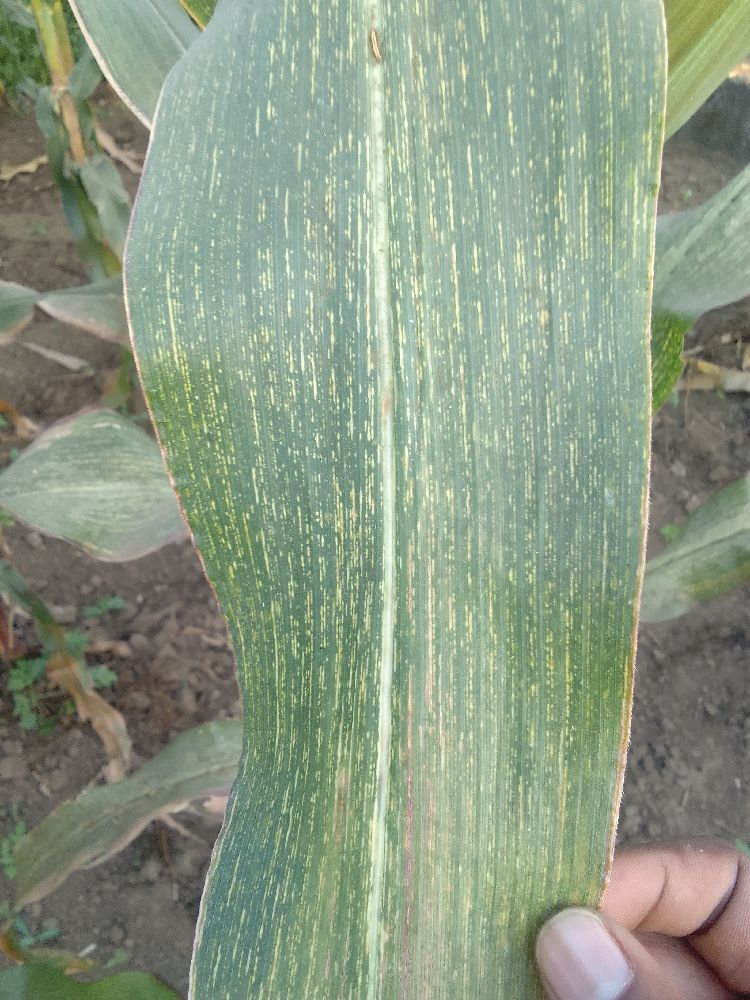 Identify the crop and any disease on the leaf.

maize, maize streak virus
